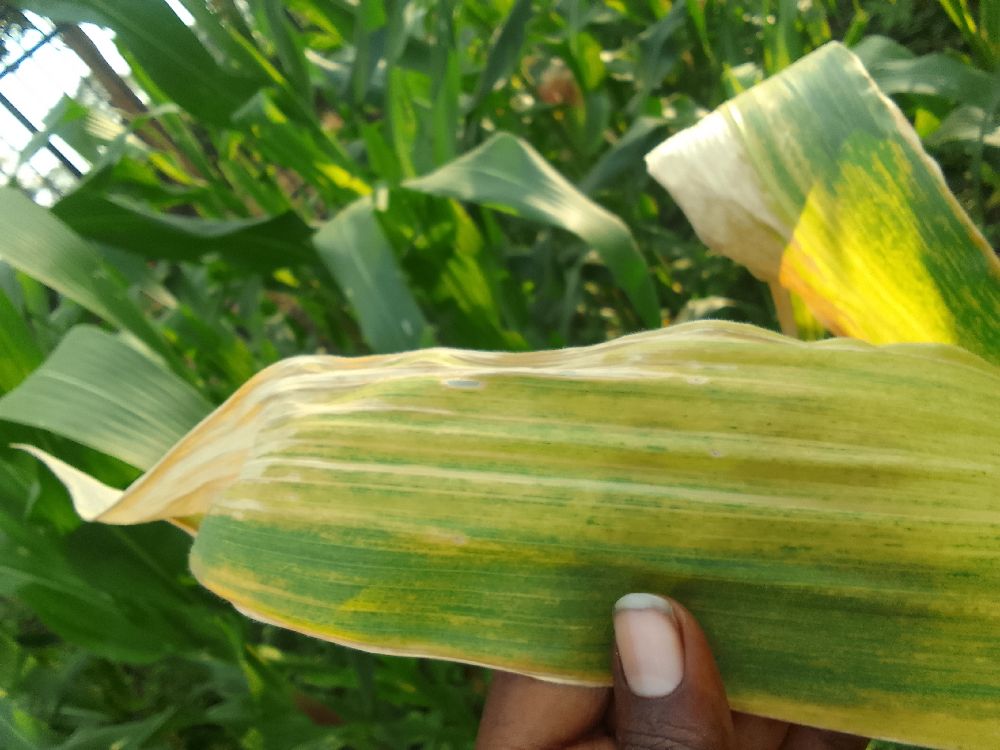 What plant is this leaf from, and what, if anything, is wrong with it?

maize, maize lethal necrosis
